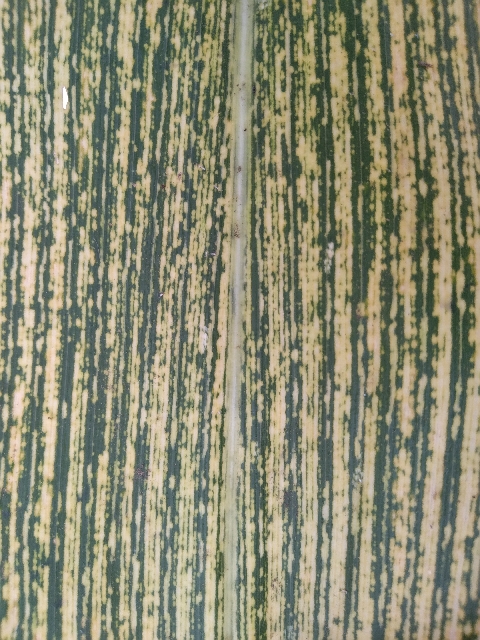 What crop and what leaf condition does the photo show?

maize, maize streak virus
